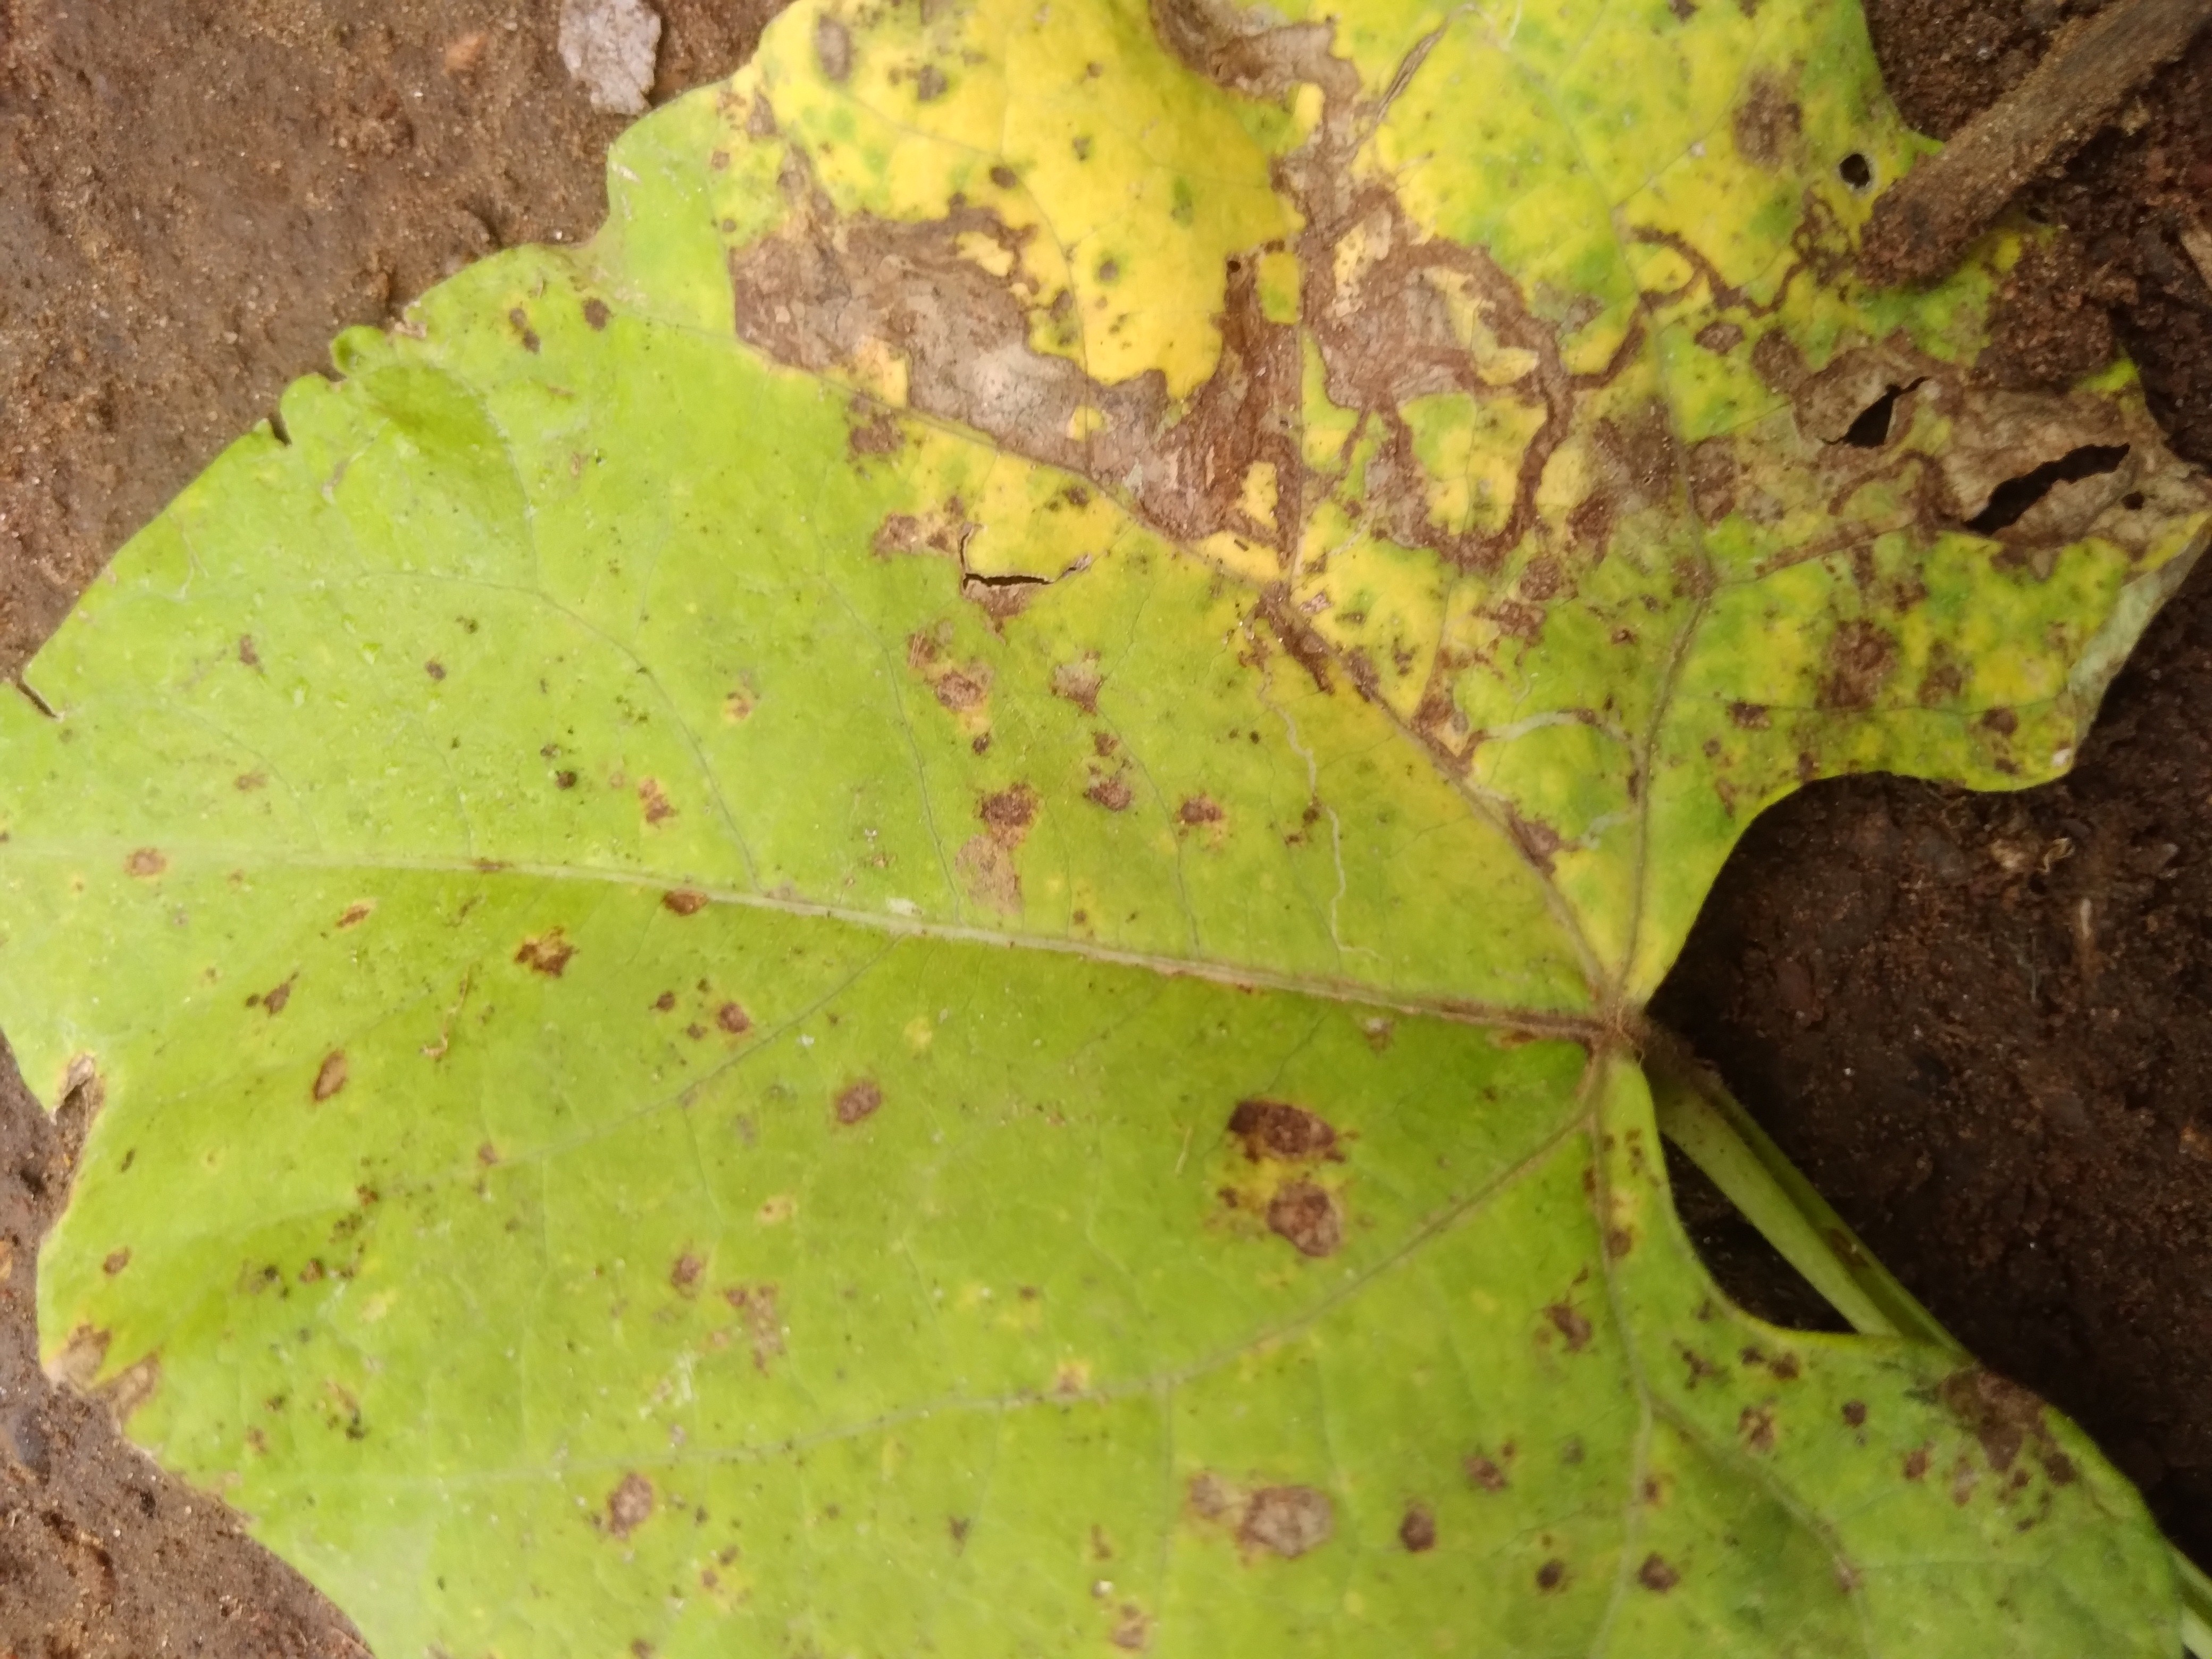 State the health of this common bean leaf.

rust
